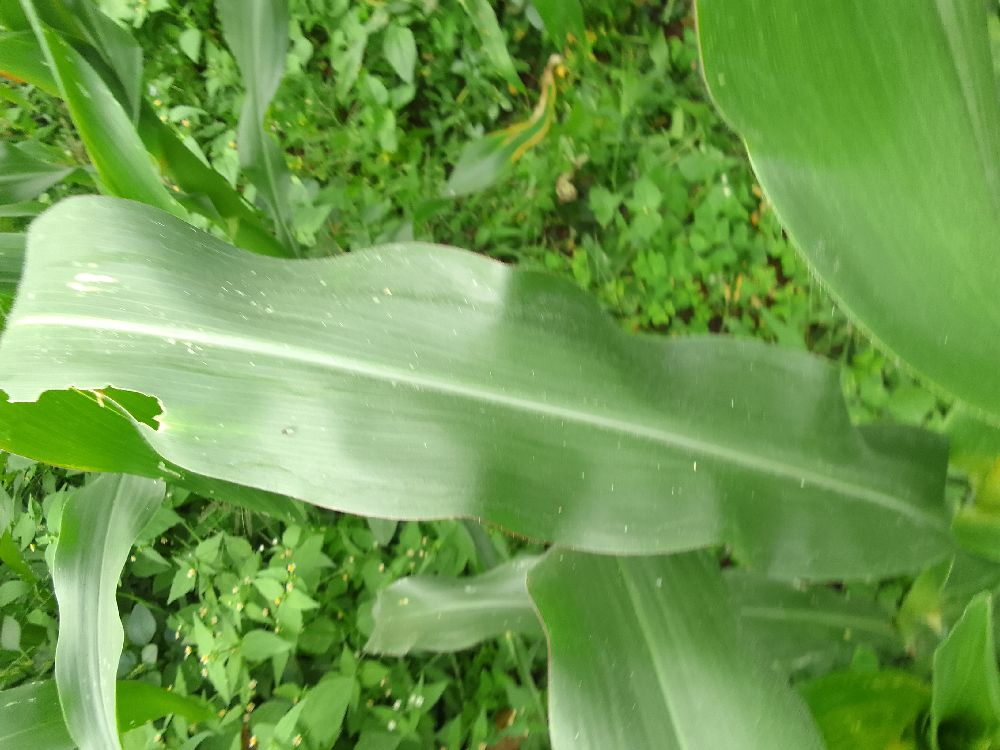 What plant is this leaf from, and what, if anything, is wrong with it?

maize, healthy
